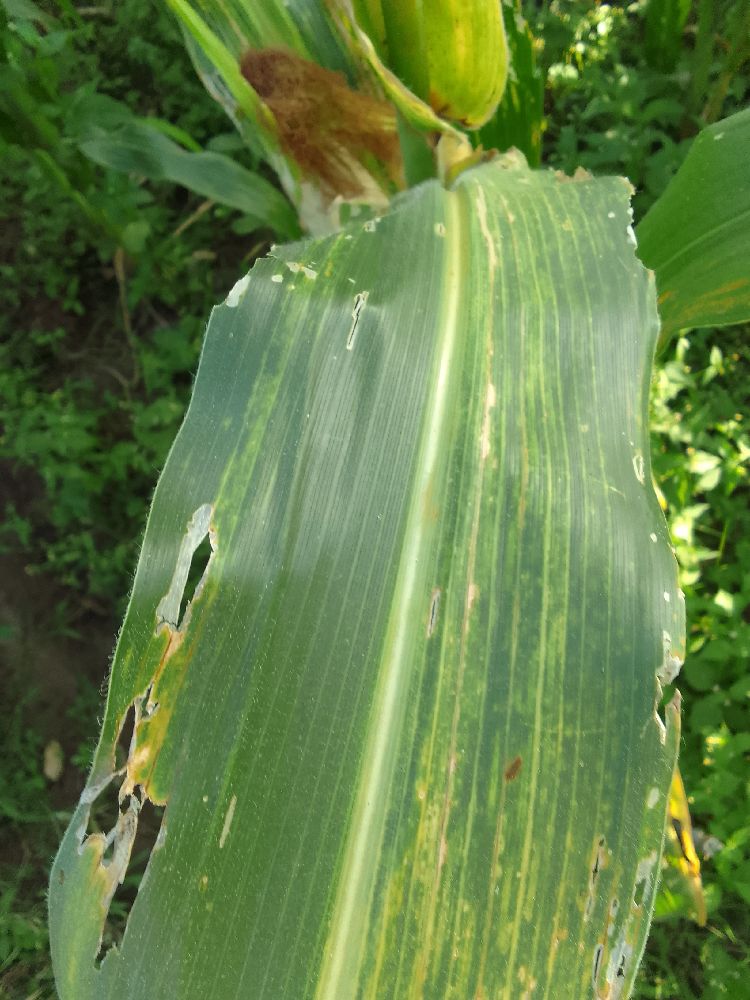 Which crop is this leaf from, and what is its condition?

maize, maize lethal necrosis
